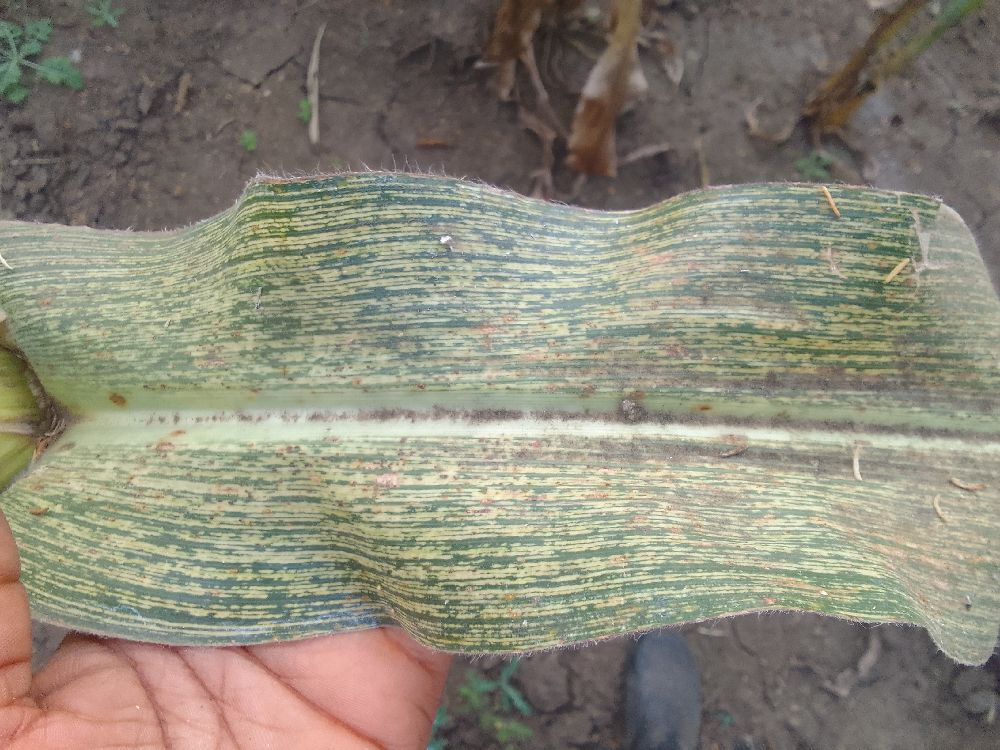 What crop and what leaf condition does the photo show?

maize, maize streak virus
